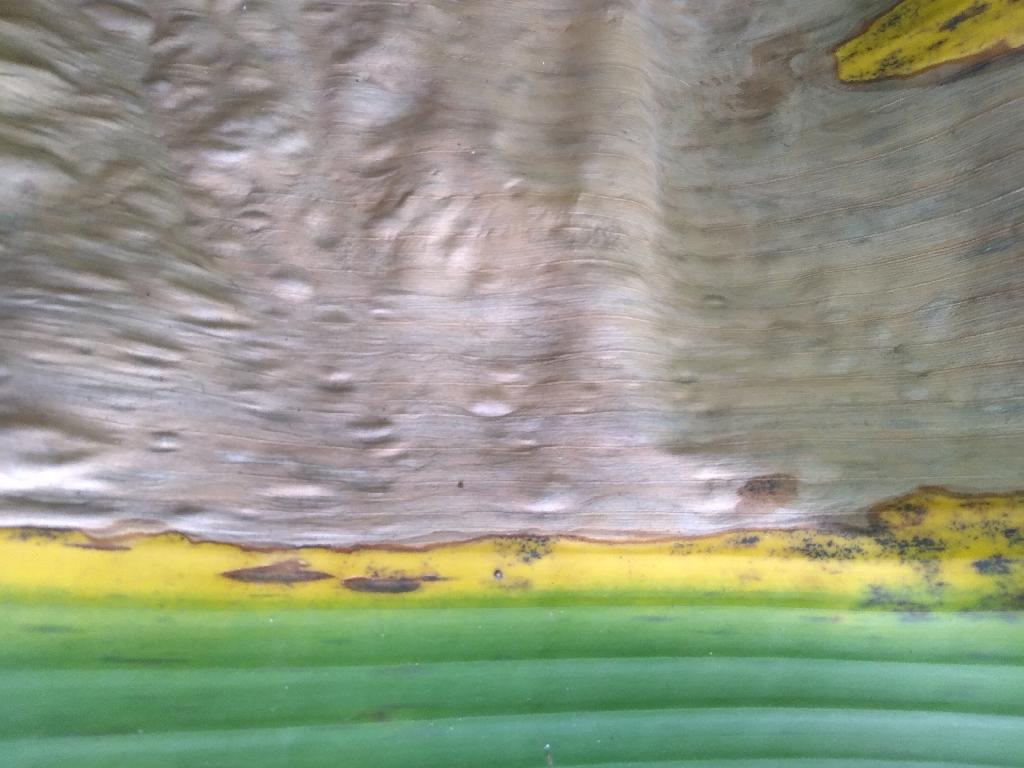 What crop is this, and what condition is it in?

banana, black sigatoka
